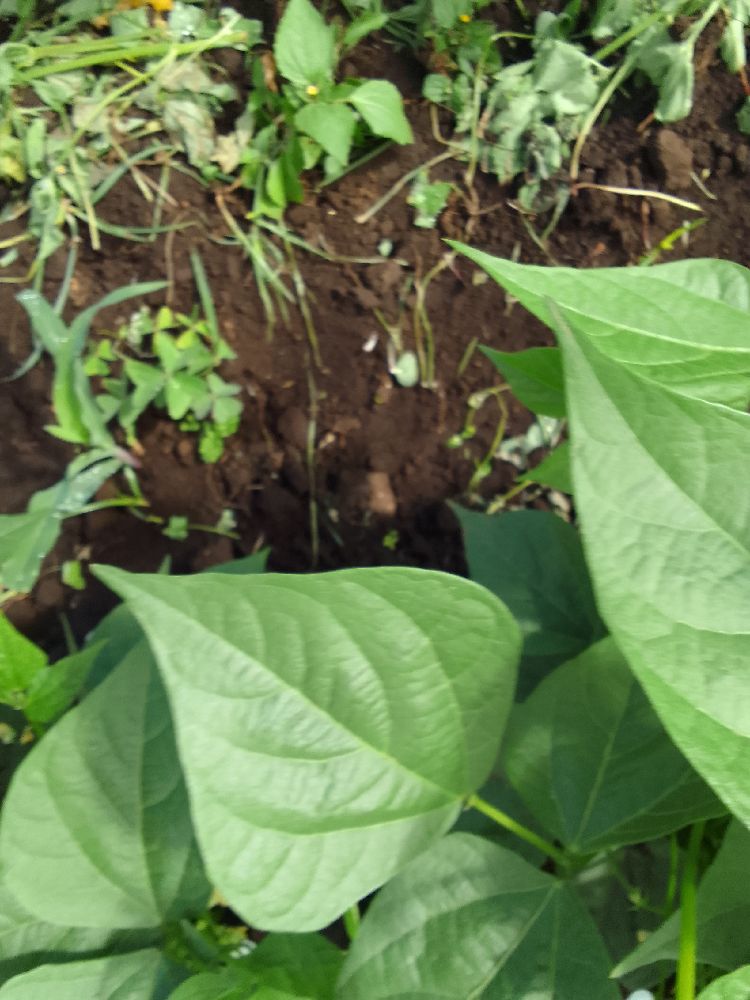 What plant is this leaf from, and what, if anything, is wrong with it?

common bean, healthy
